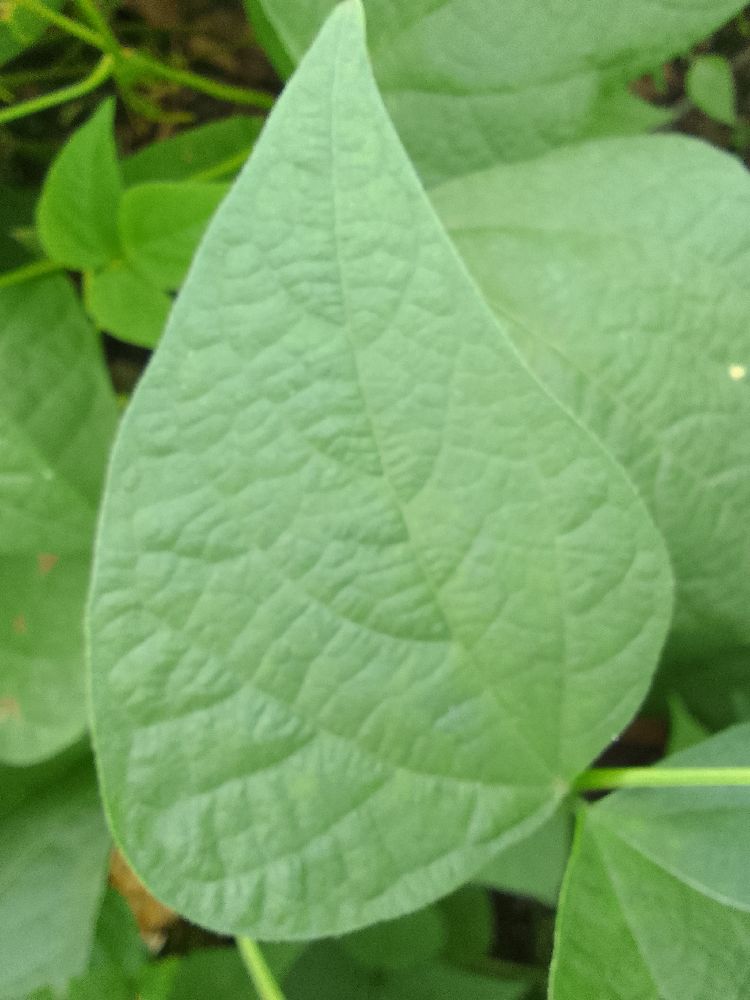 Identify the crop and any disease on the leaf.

common bean, healthy
